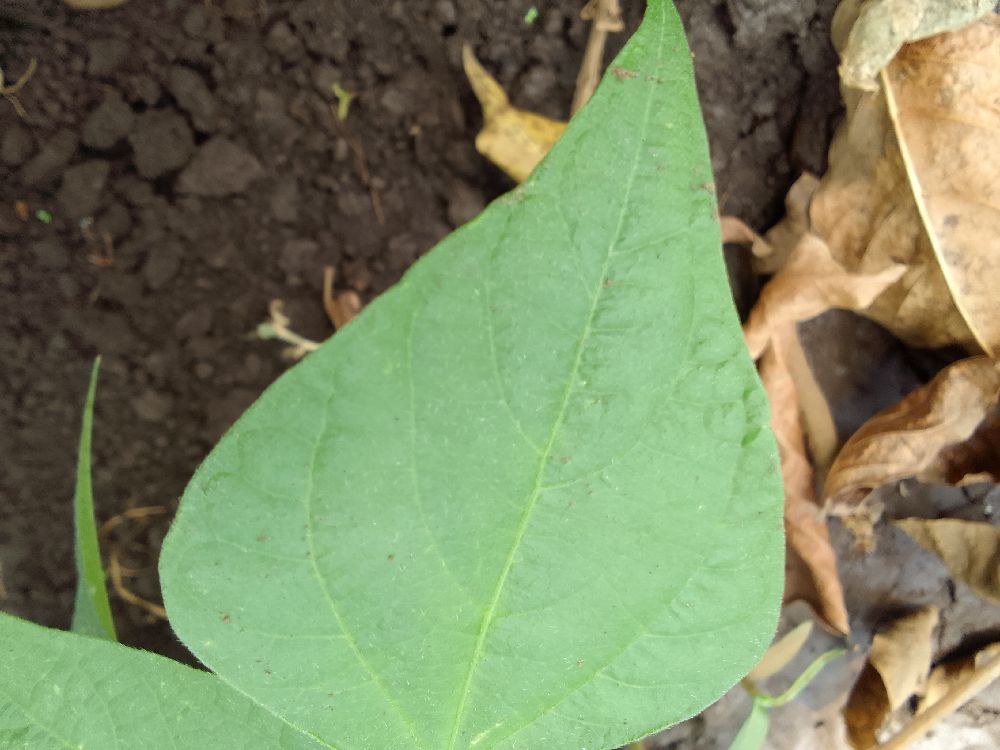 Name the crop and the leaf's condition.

common bean, healthy
